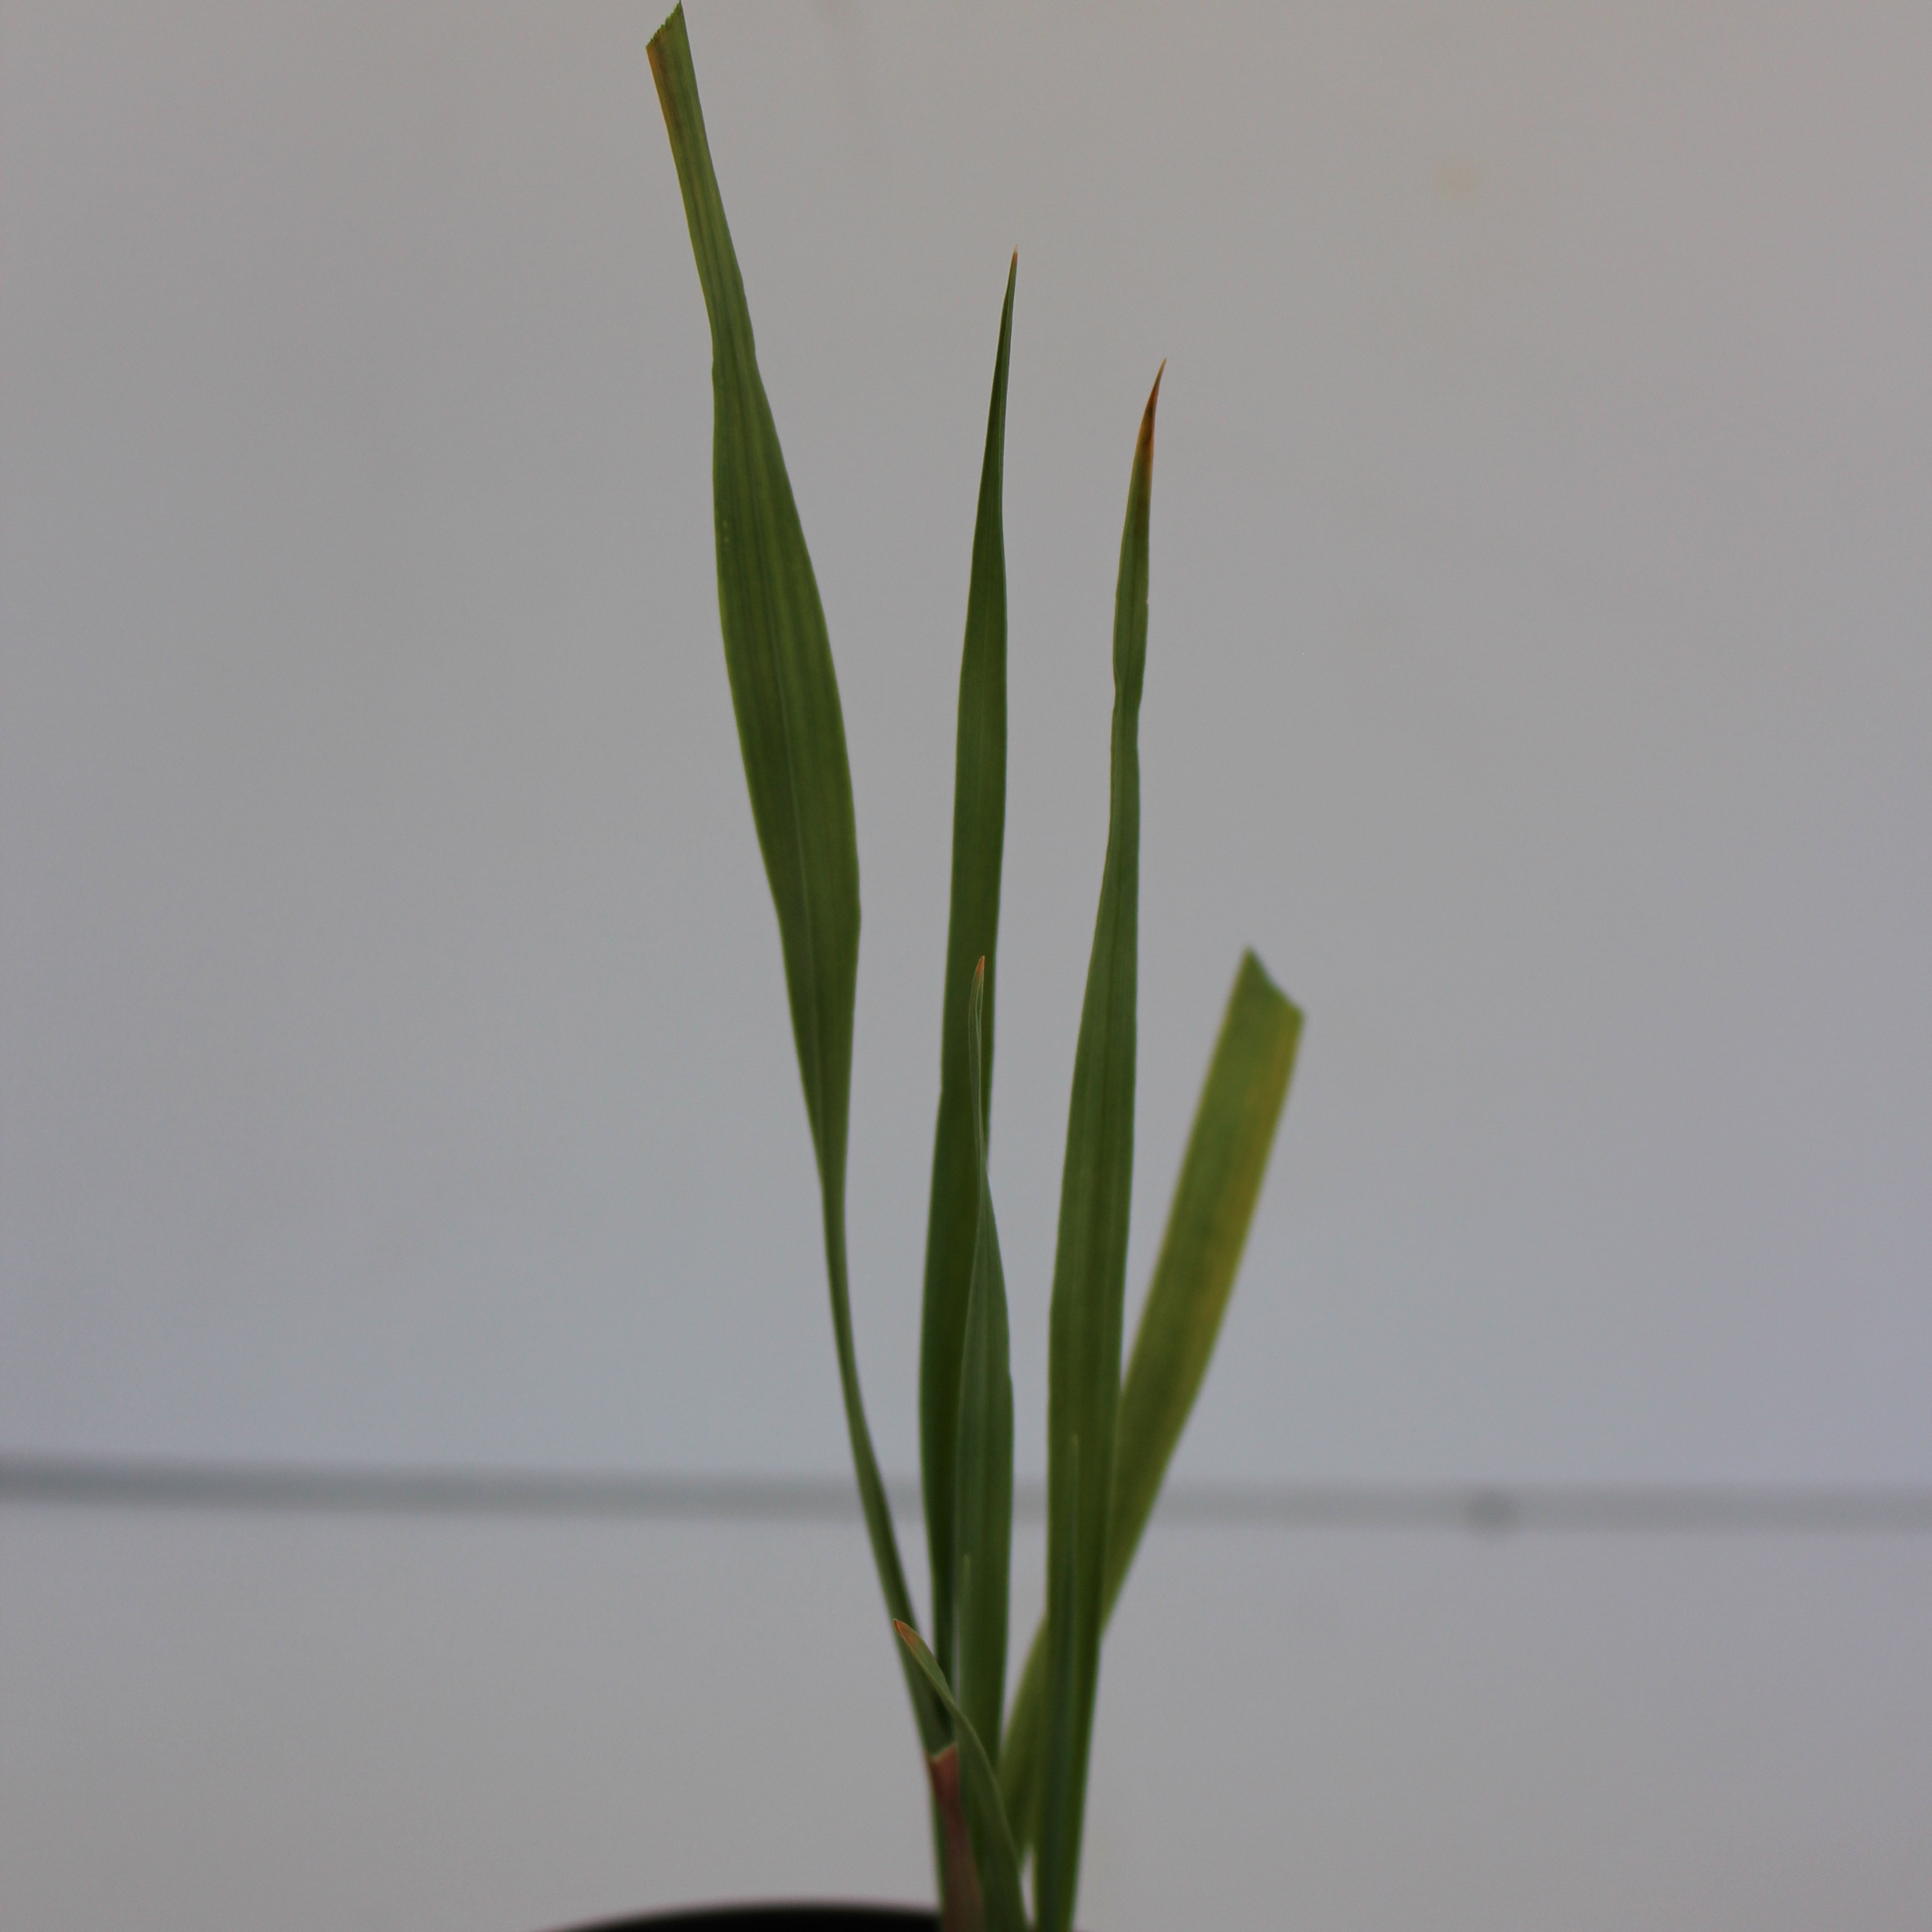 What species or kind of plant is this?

Avena sterilis
